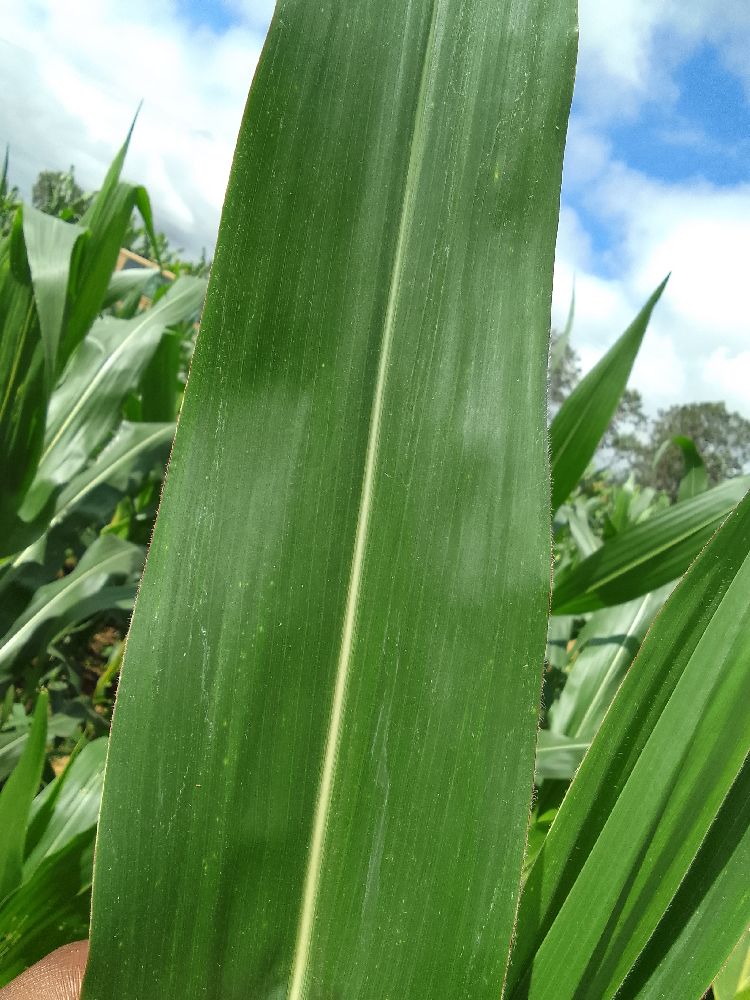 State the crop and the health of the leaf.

maize, healthy
